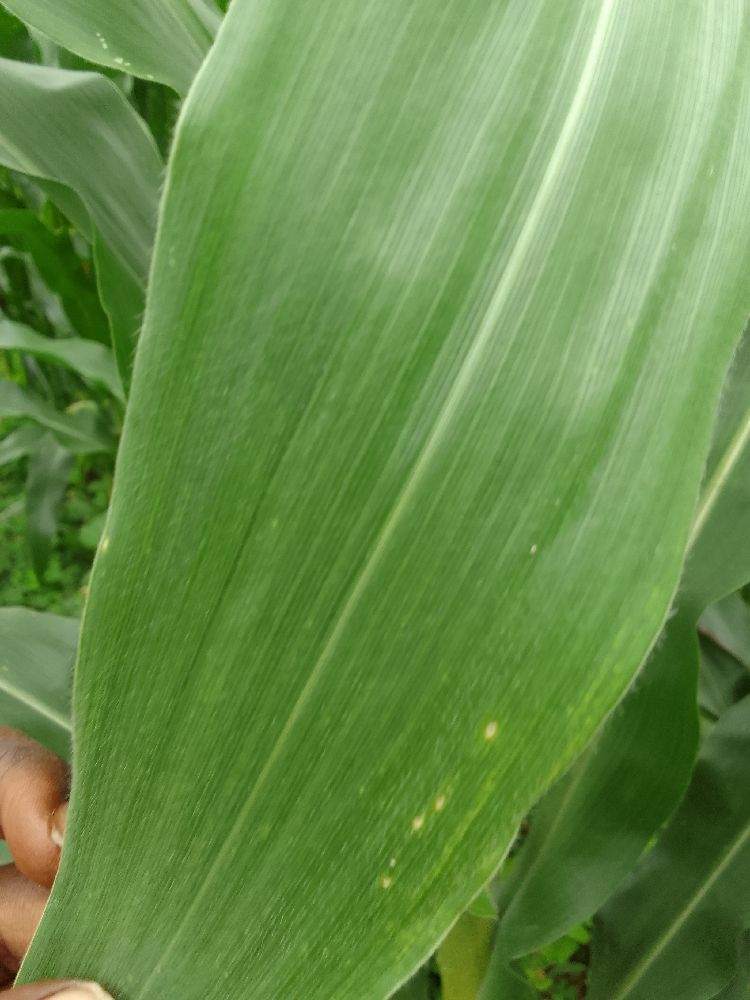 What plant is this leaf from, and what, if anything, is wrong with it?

maize, healthy
